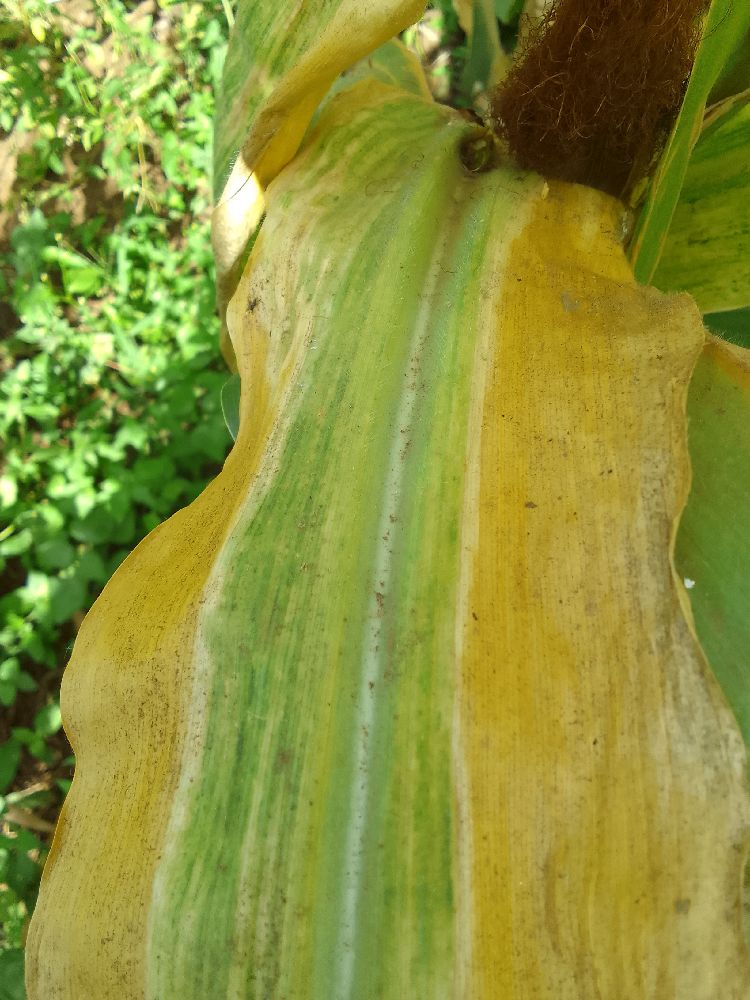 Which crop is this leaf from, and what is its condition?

maize, maize lethal necrosis
